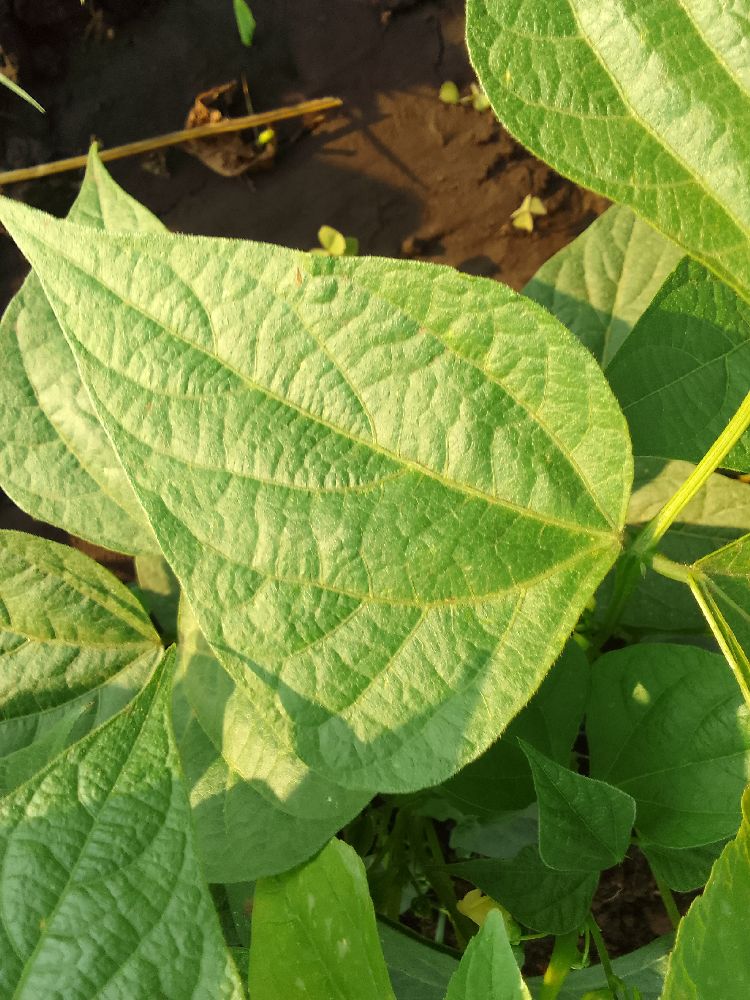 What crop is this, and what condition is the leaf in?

common bean, healthy
